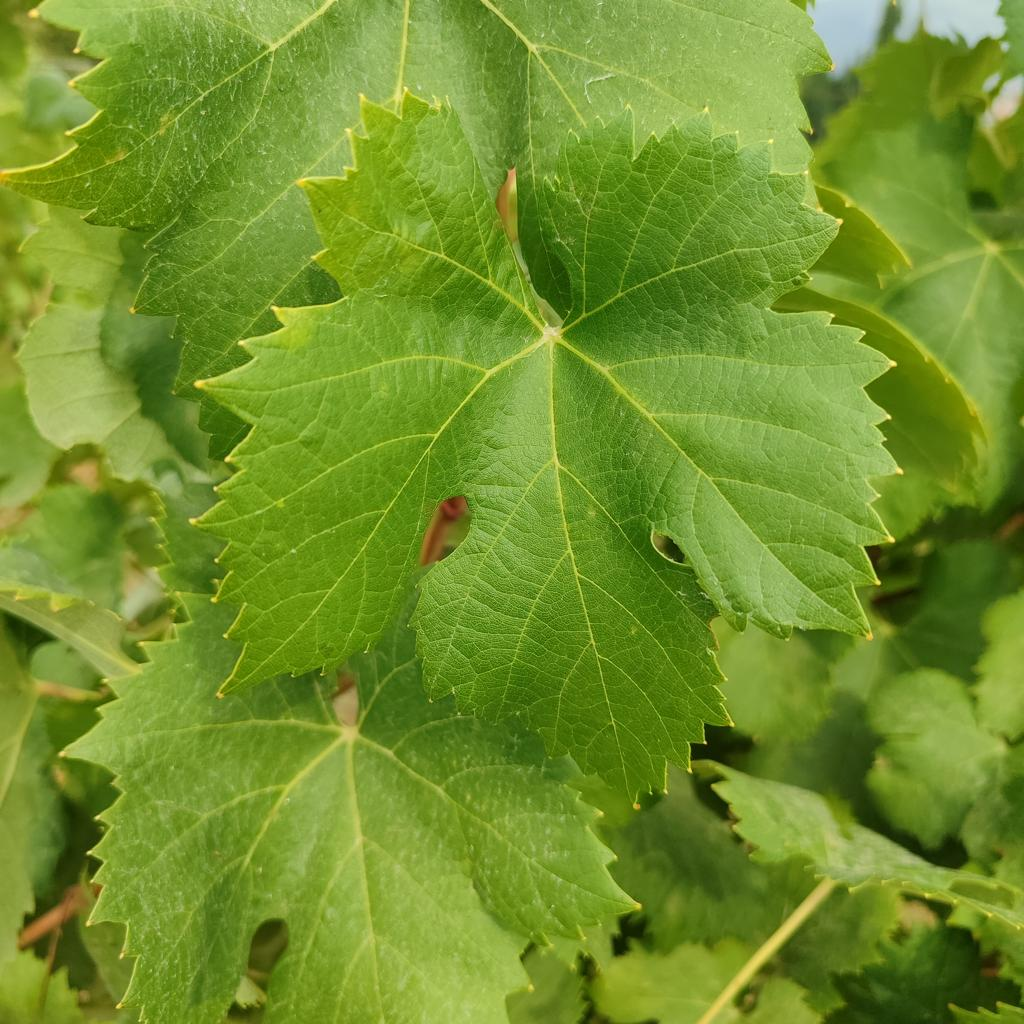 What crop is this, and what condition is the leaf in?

grapevine, healthy
